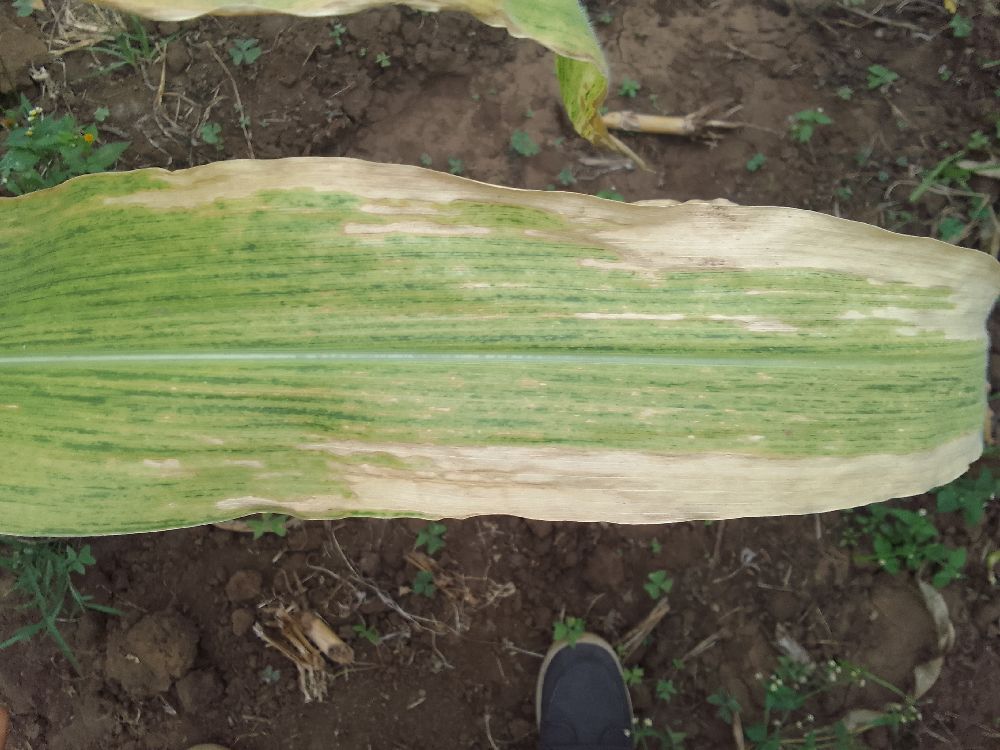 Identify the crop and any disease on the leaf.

maize, maize lethal necrosis
